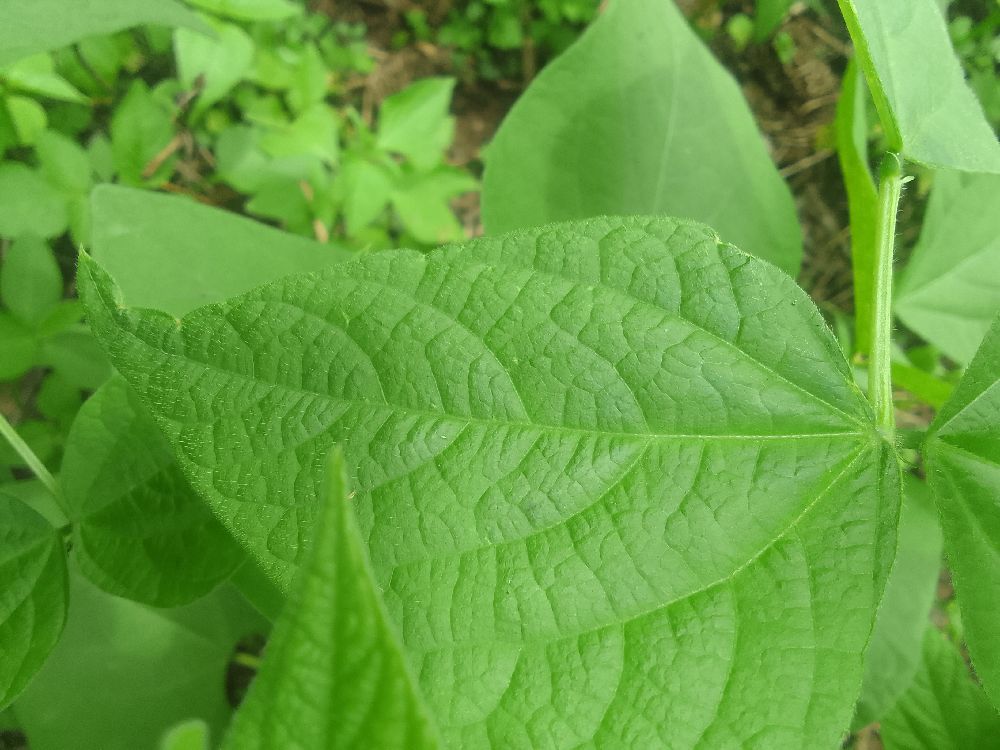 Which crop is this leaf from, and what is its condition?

common bean, healthy
